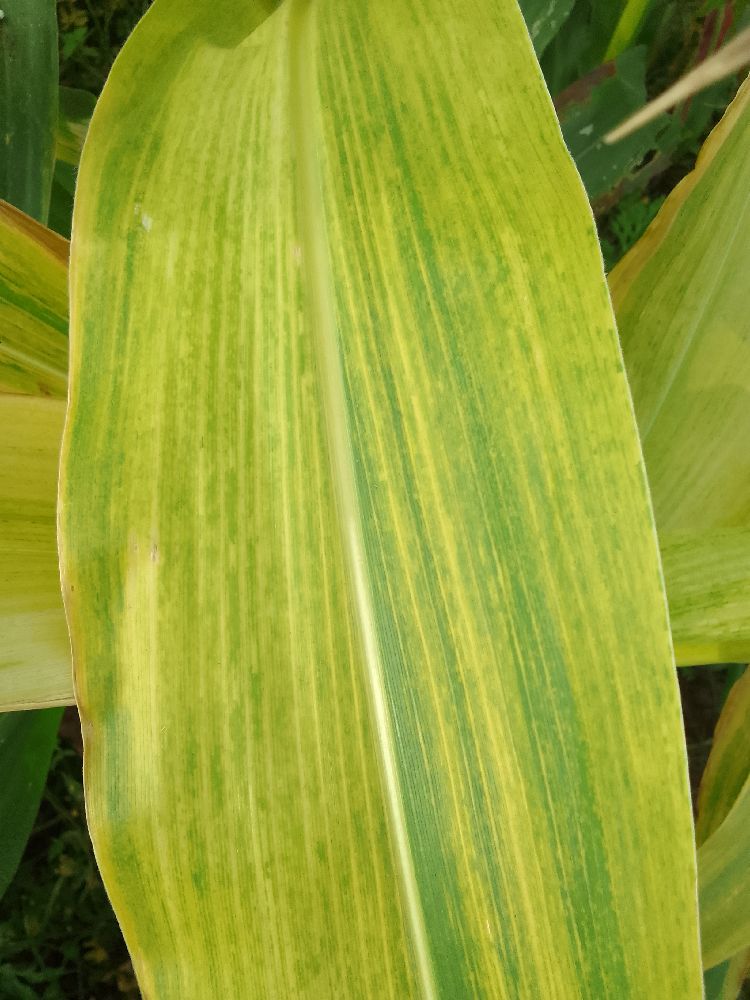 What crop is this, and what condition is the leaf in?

maize, maize lethal necrosis
